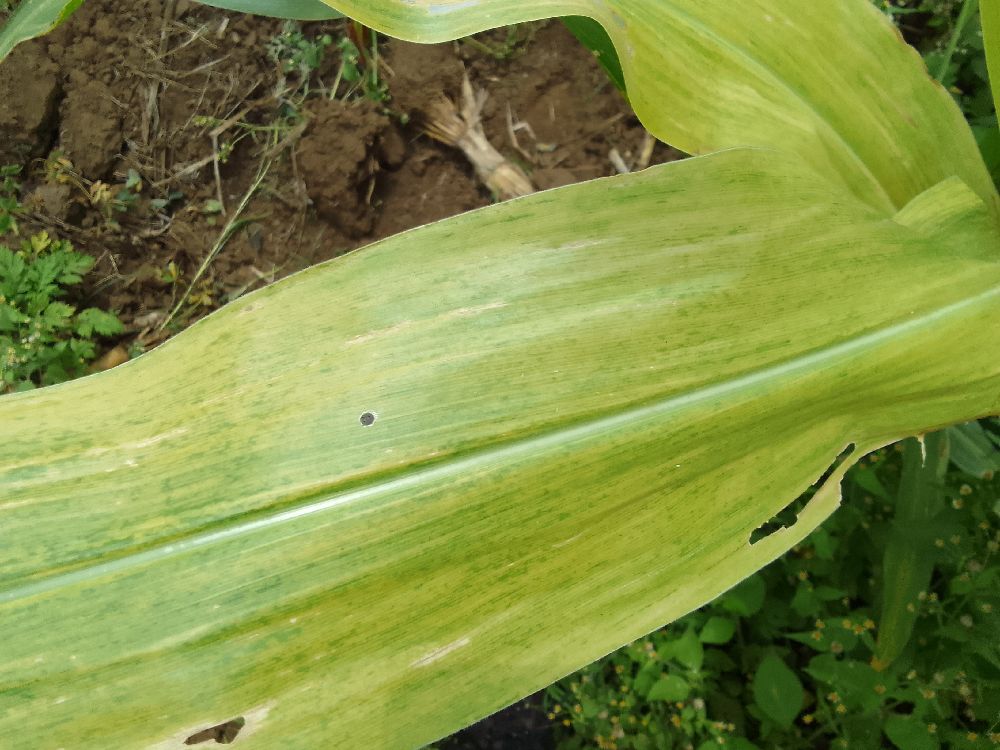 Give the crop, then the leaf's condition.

maize, maize lethal necrosis
